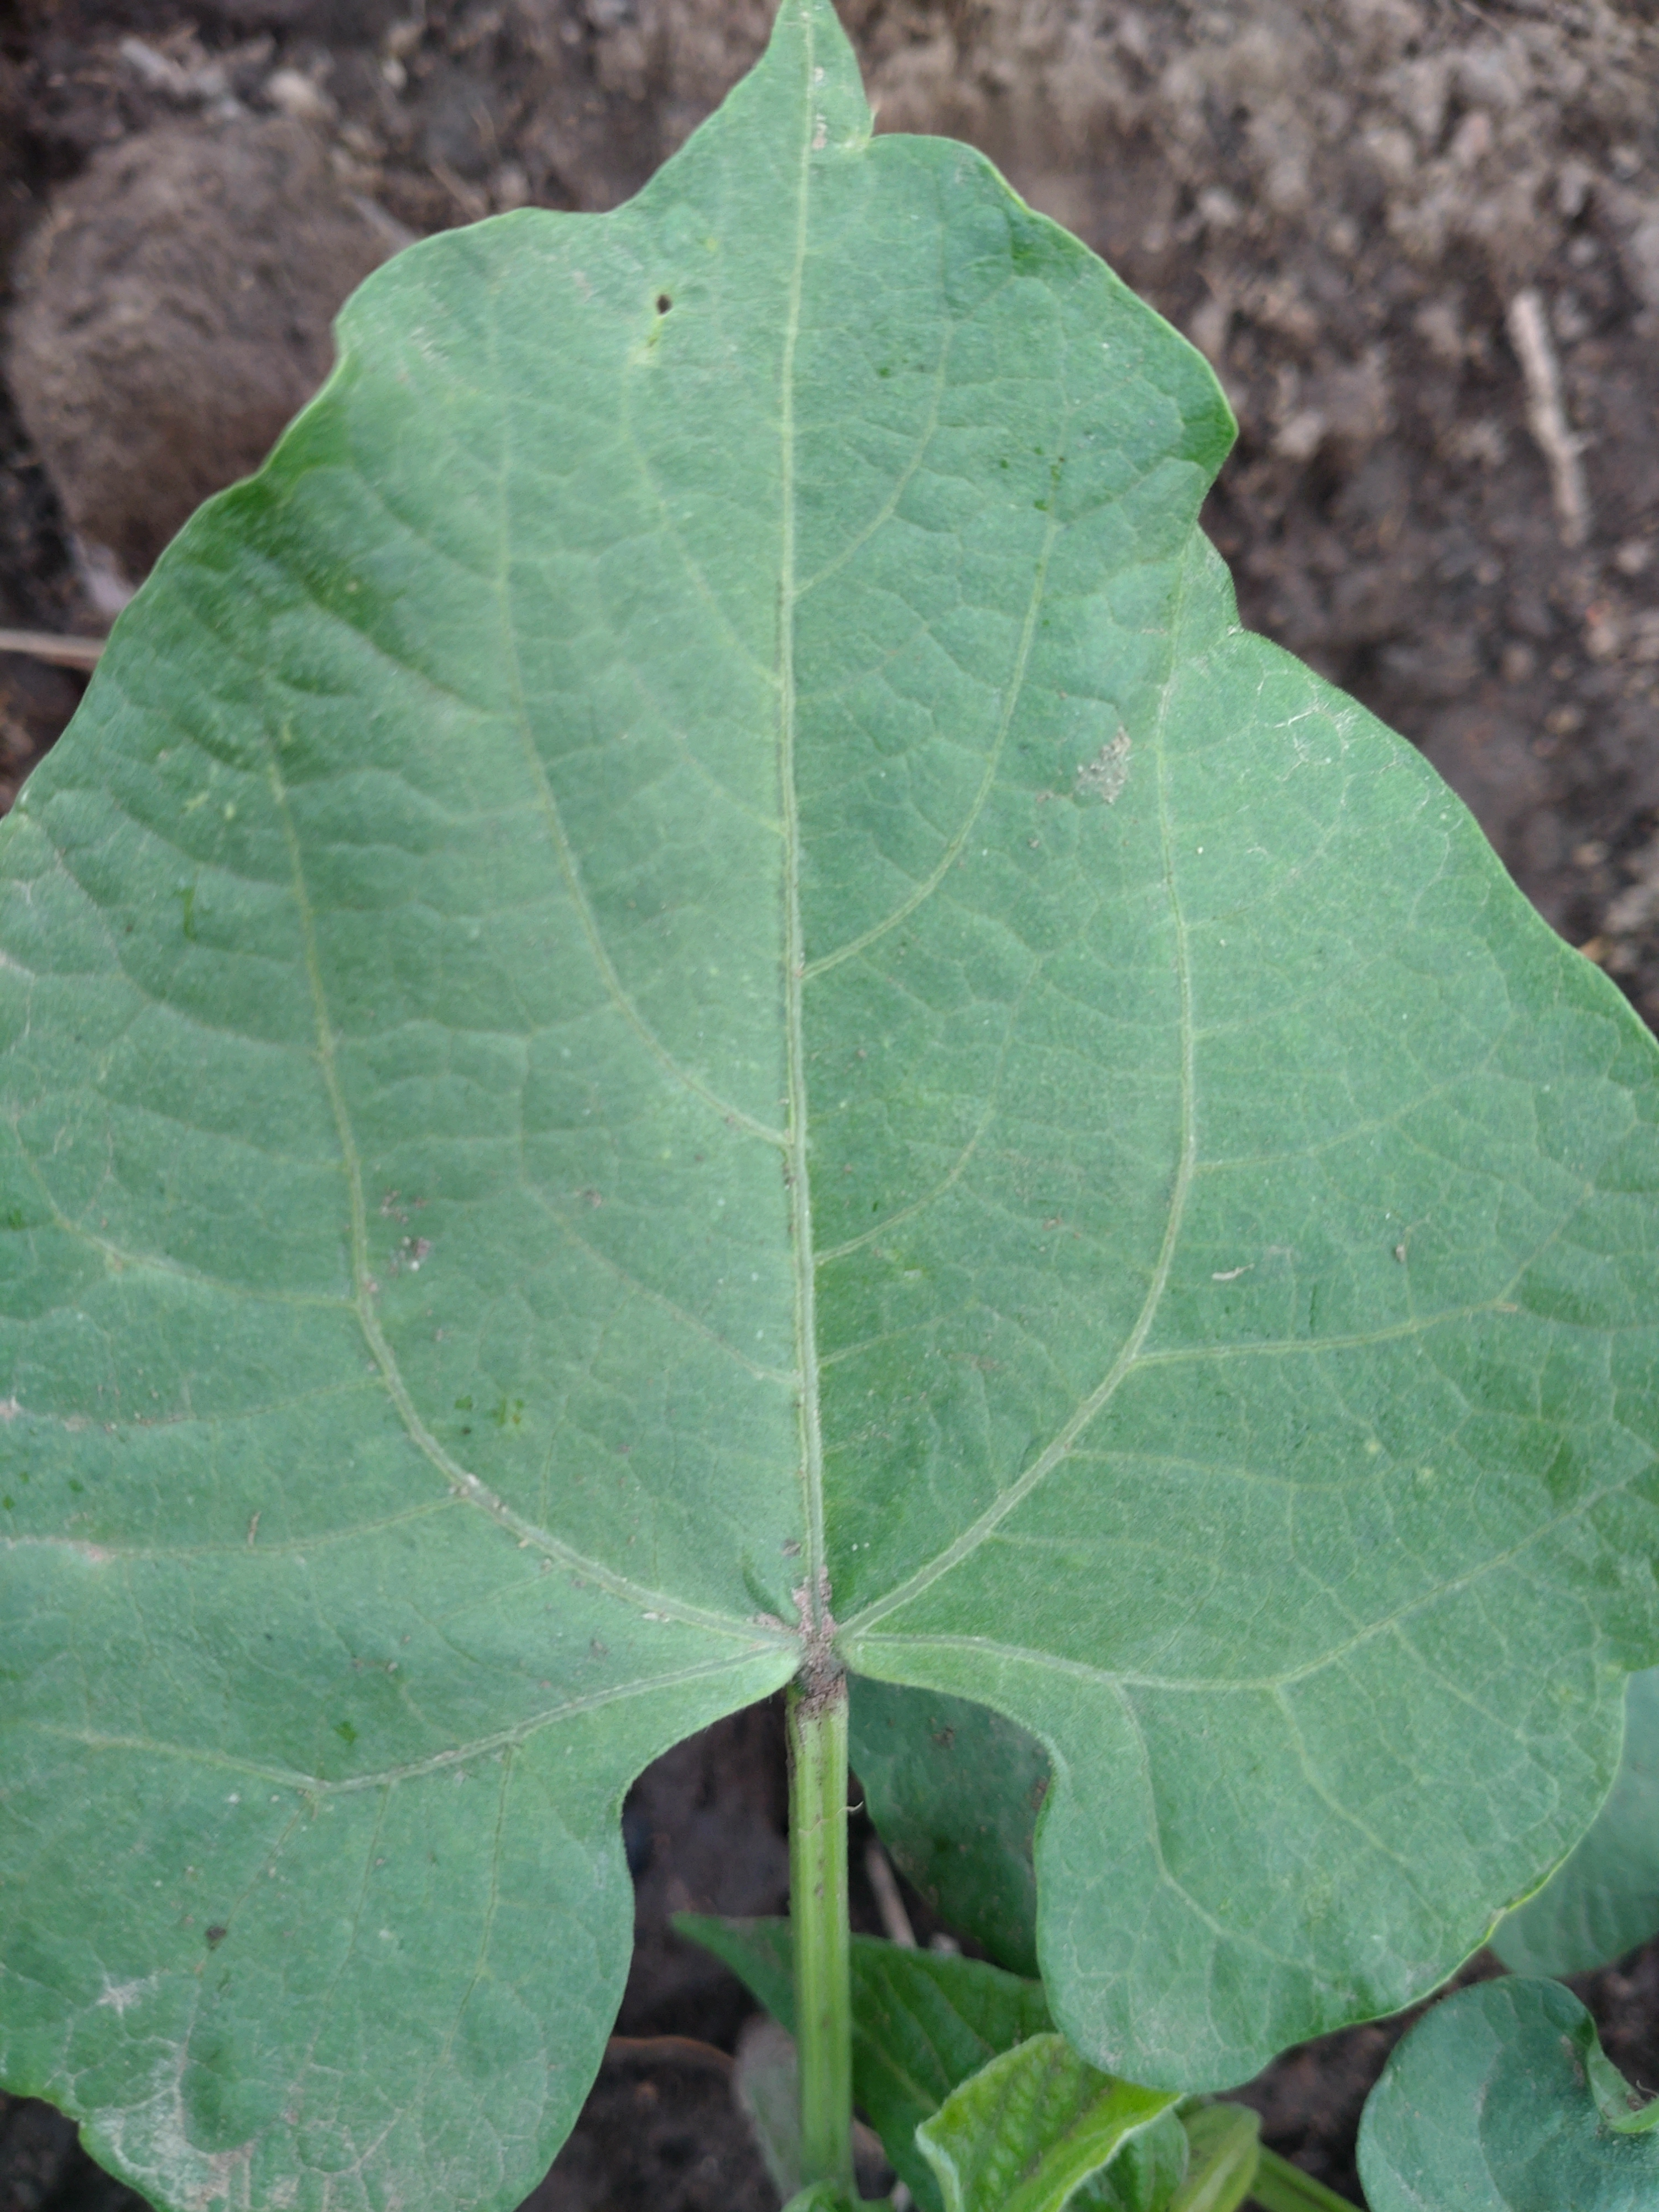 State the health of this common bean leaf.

healthy
